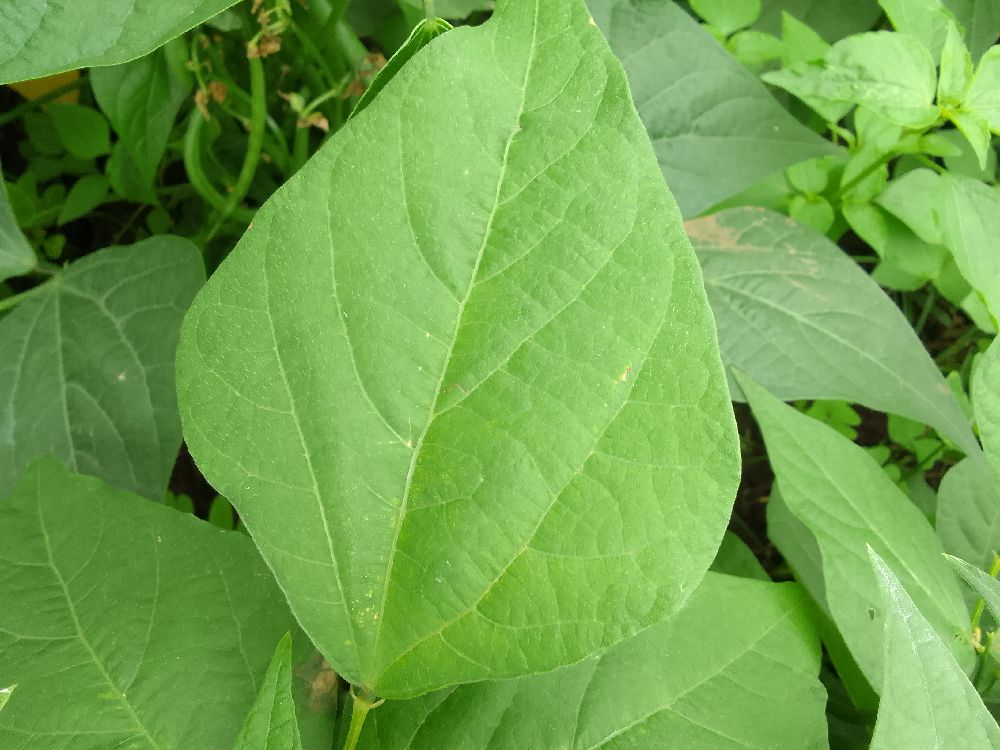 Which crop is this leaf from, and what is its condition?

common bean, healthy
